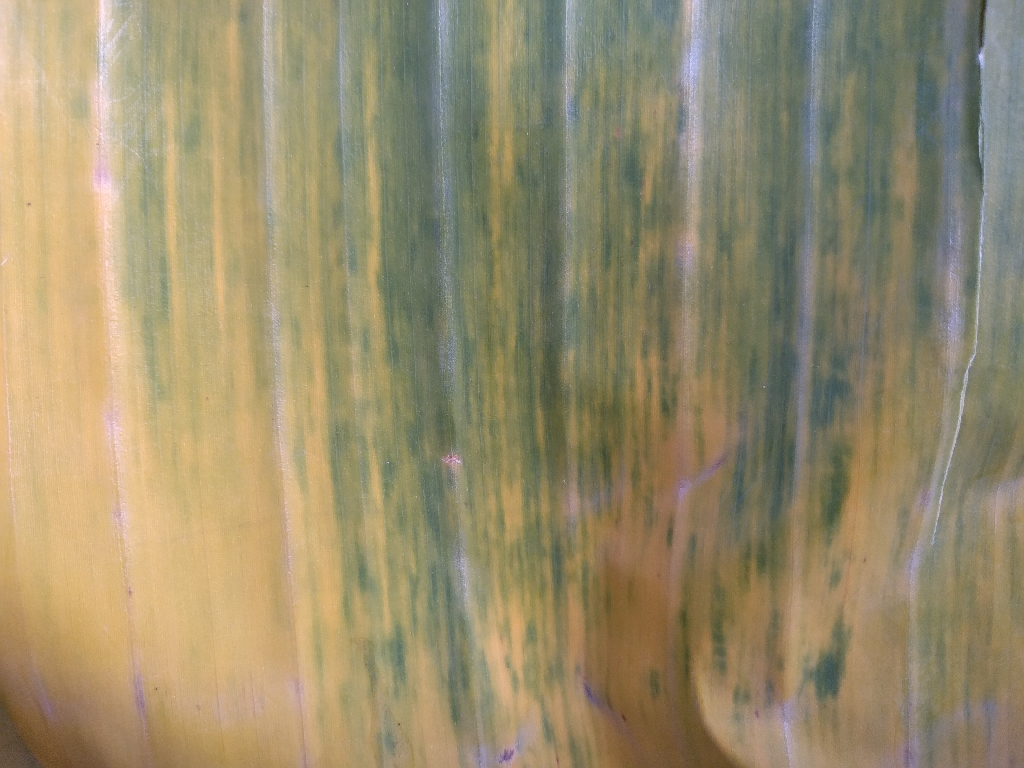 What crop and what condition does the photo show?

banana, fusarium wilt race 1
